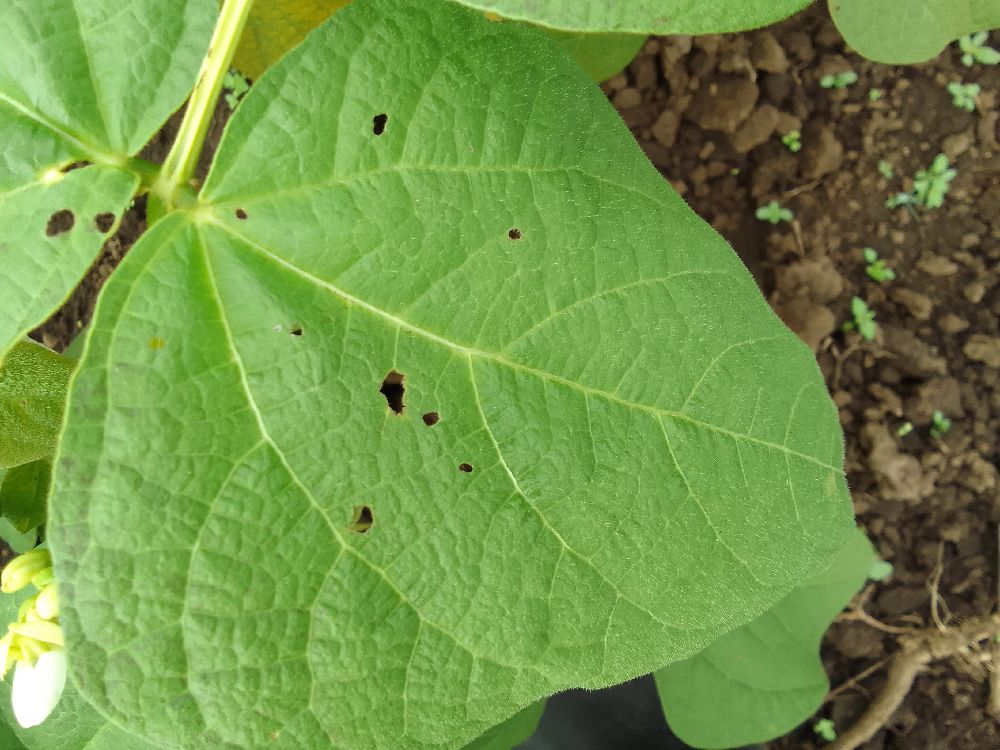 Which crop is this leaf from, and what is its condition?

common bean, healthy
